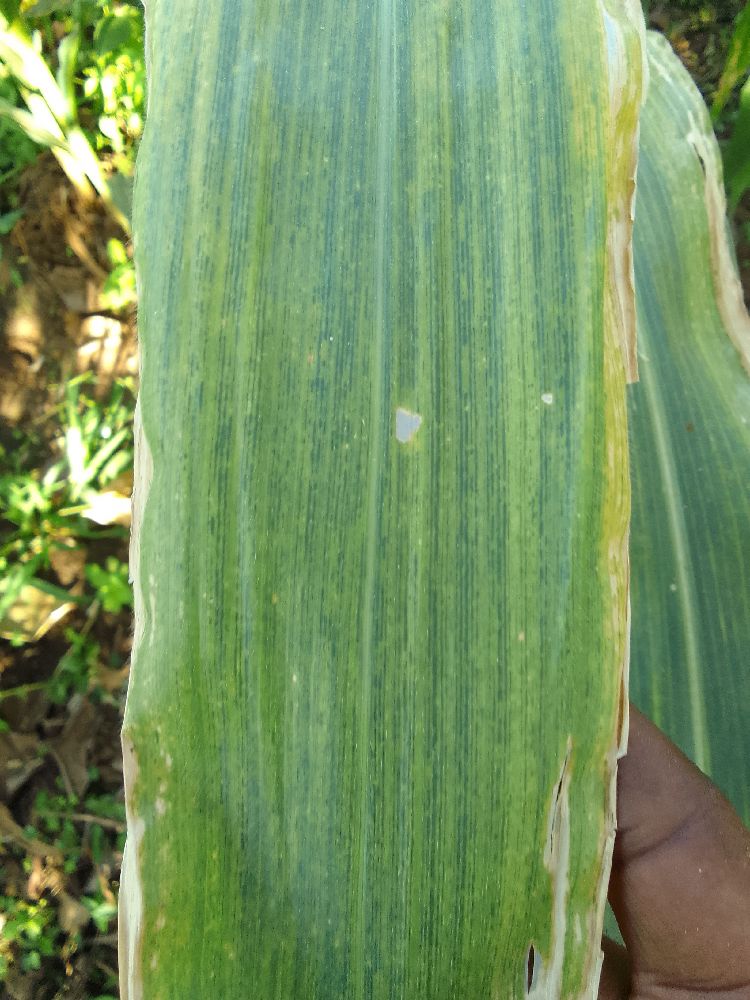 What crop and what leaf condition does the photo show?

maize, maize lethal necrosis
